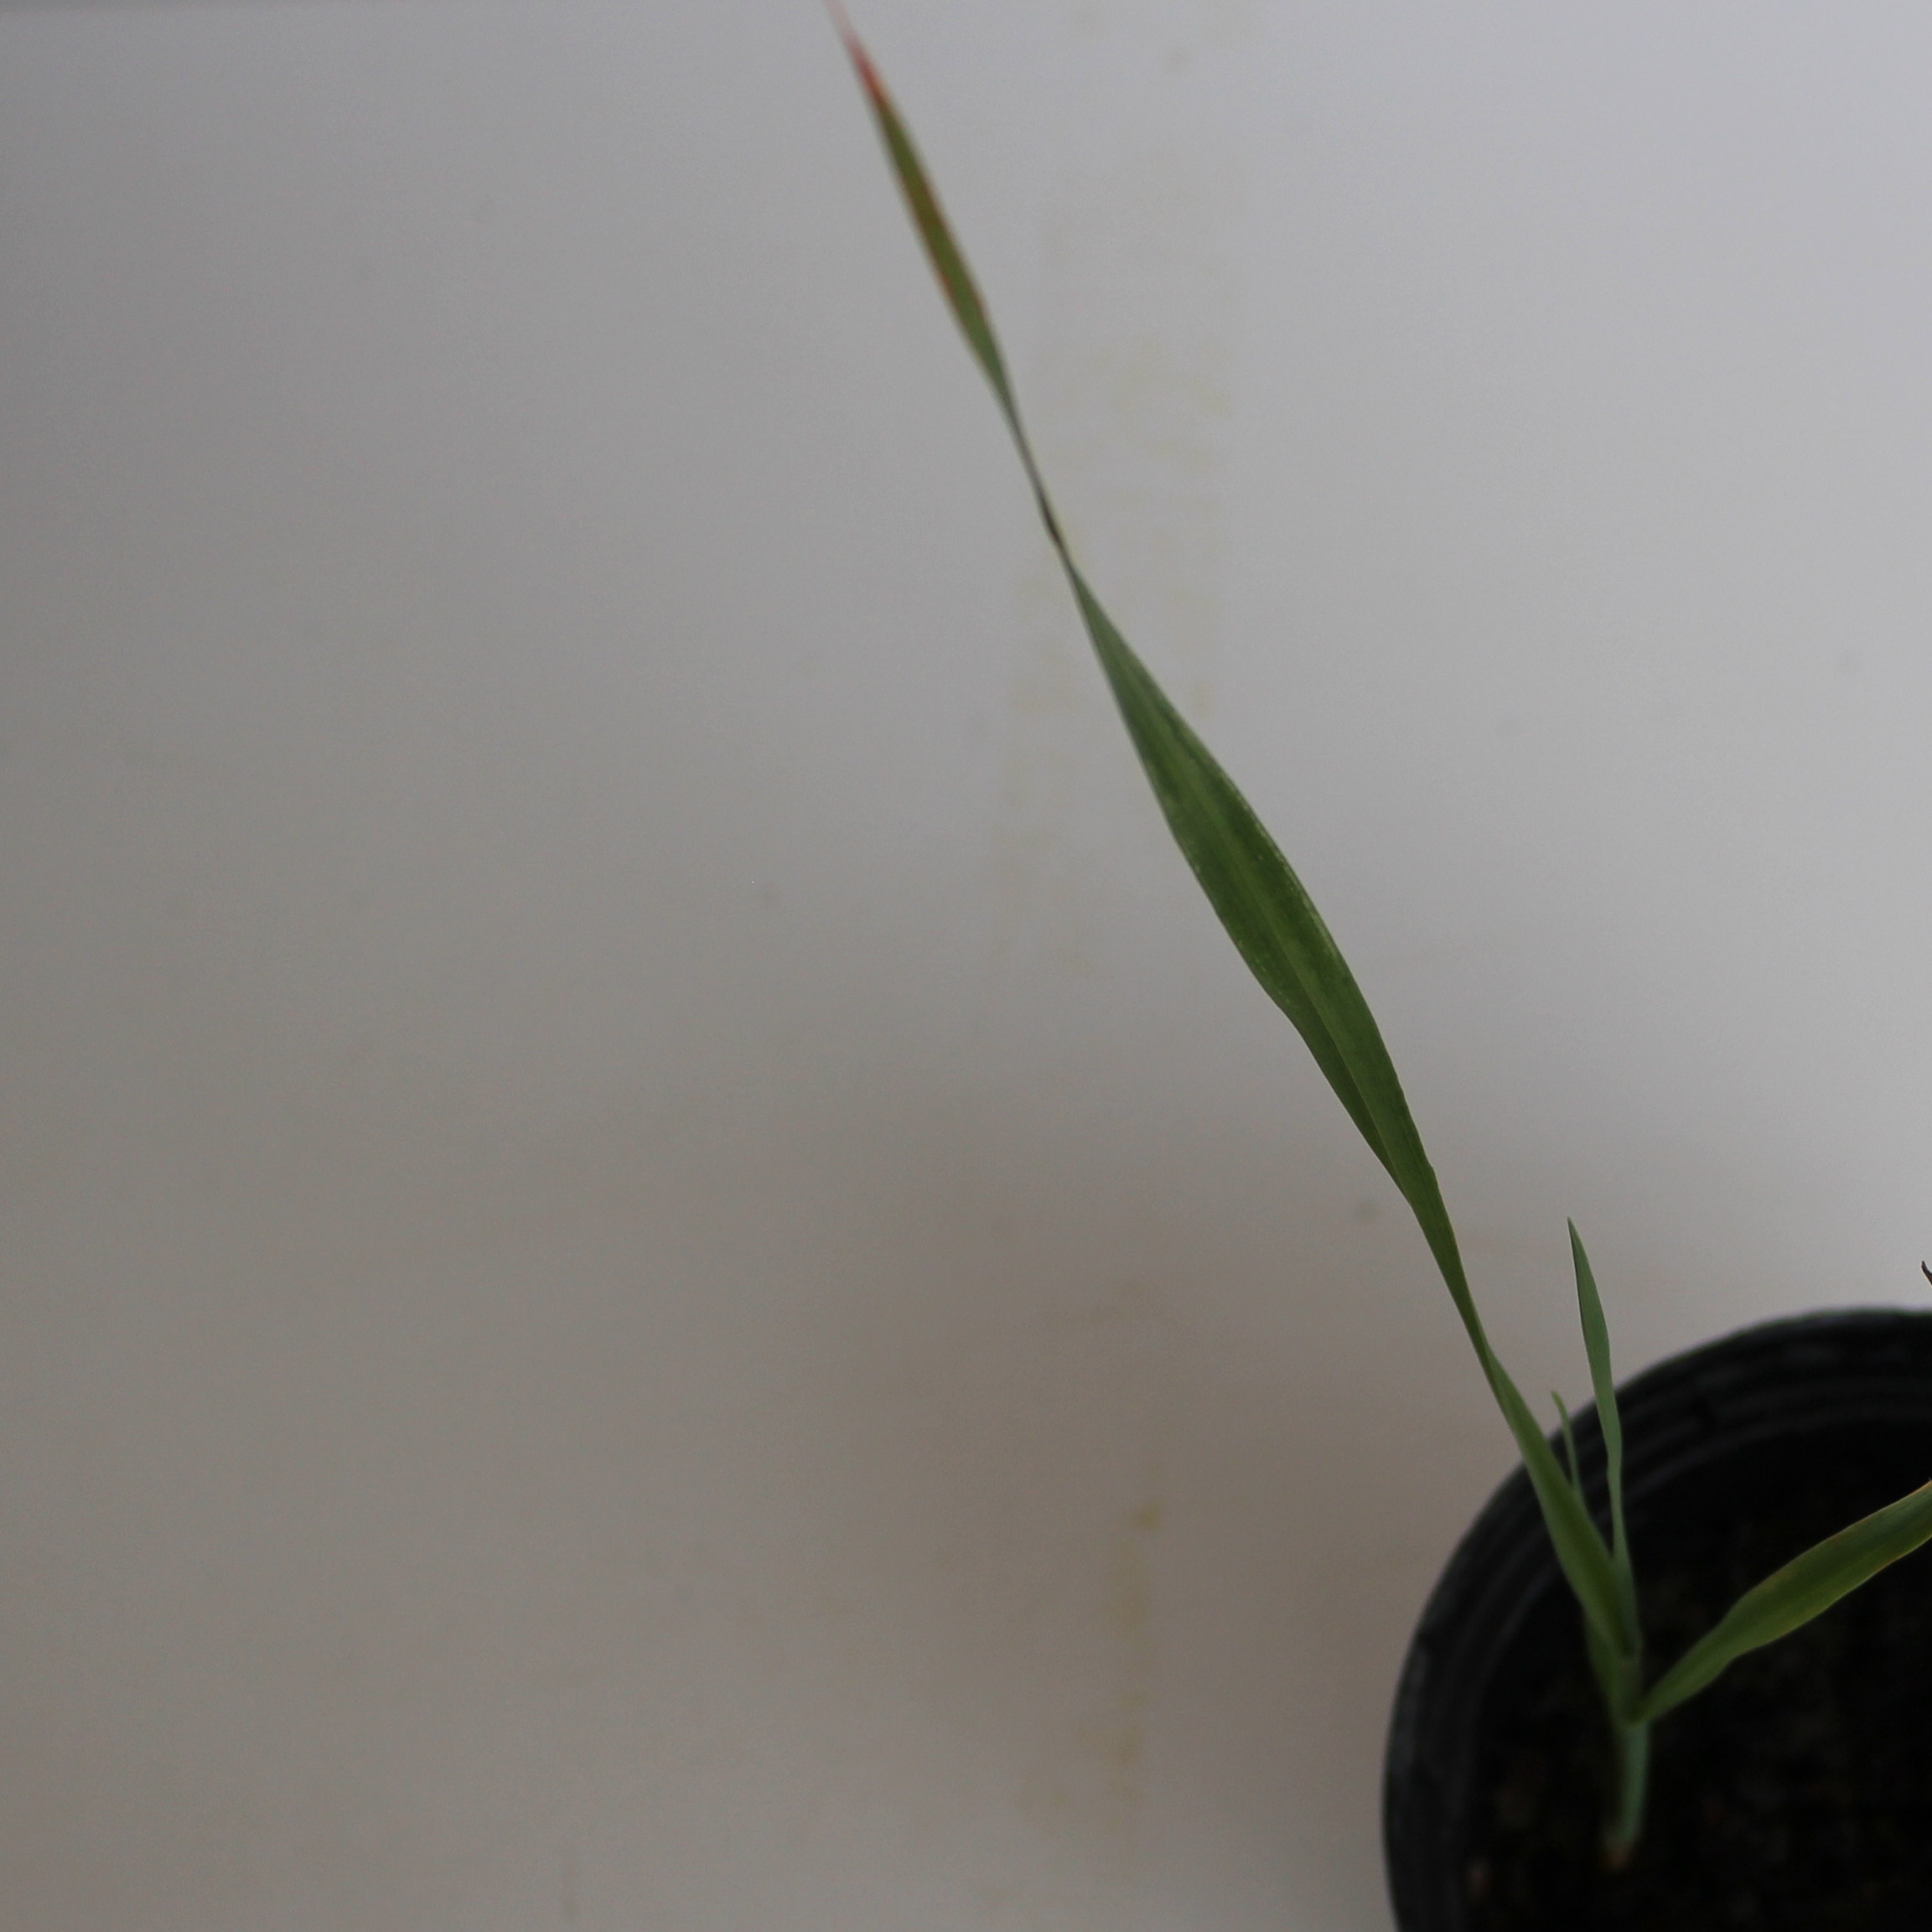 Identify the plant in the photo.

Avena sterilis
